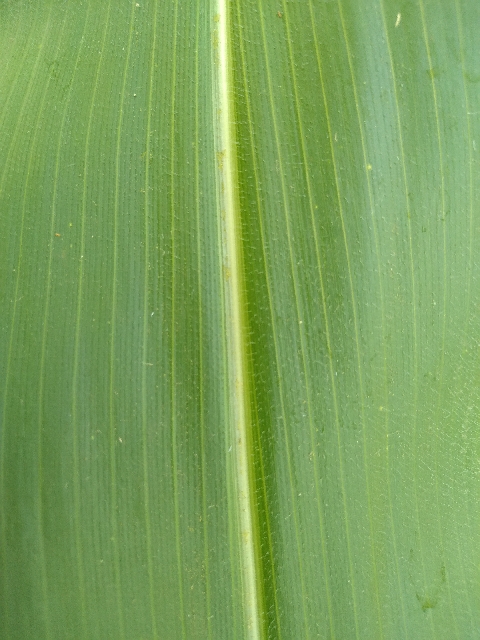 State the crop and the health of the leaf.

maize, healthy
